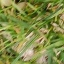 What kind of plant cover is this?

grass
